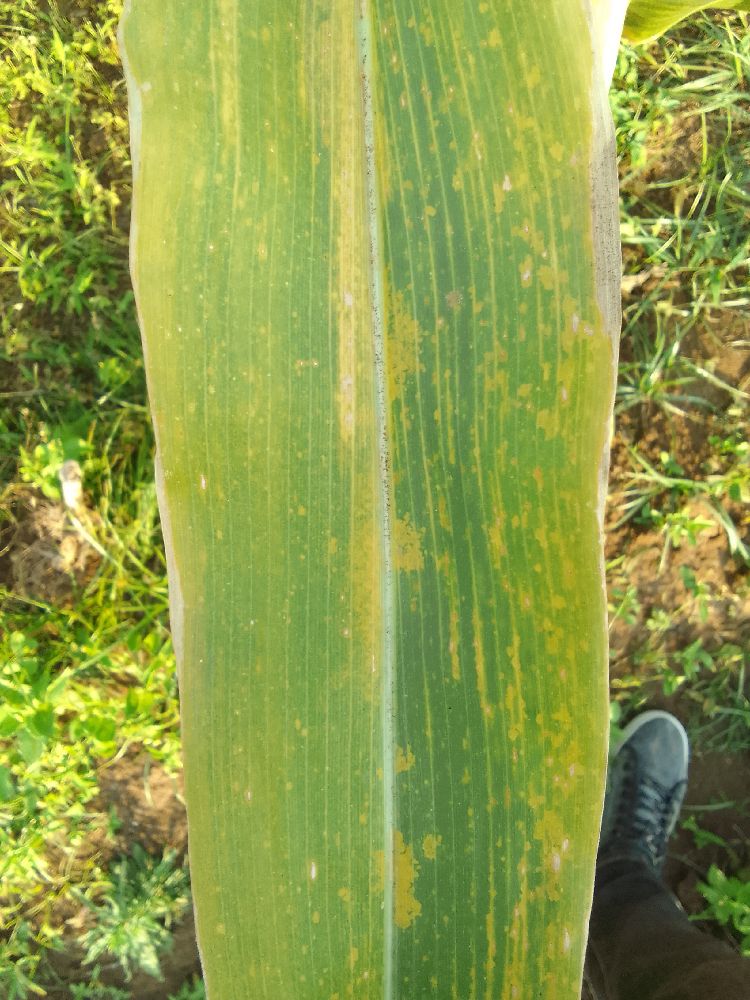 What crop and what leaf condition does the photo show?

maize, maize lethal necrosis
